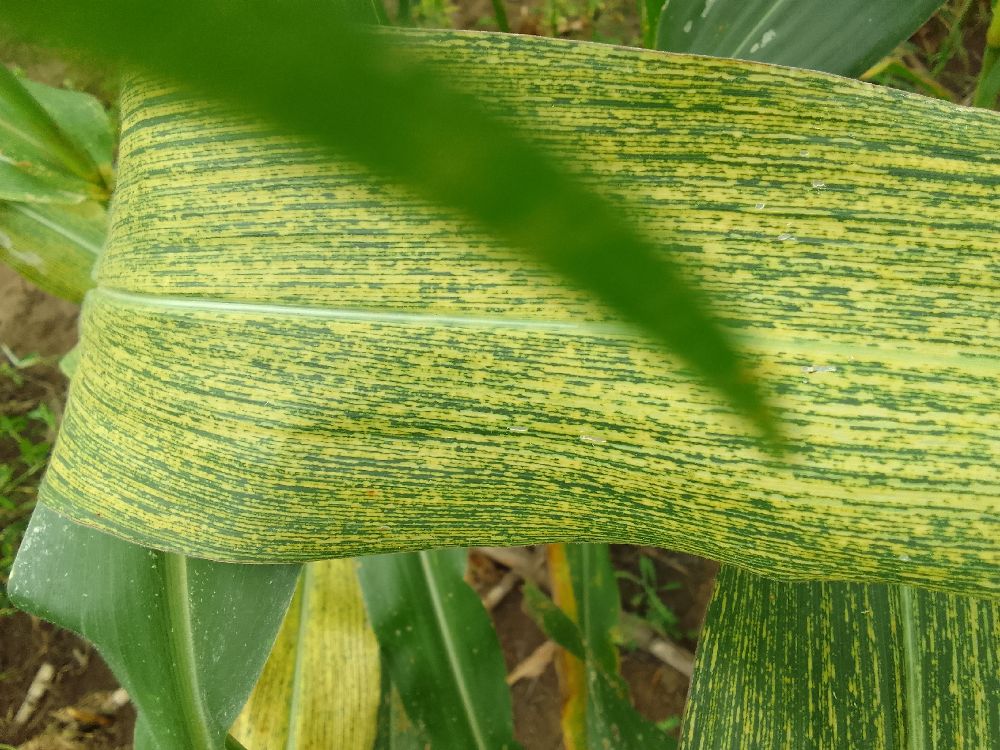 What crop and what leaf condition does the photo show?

maize, maize streak virus
